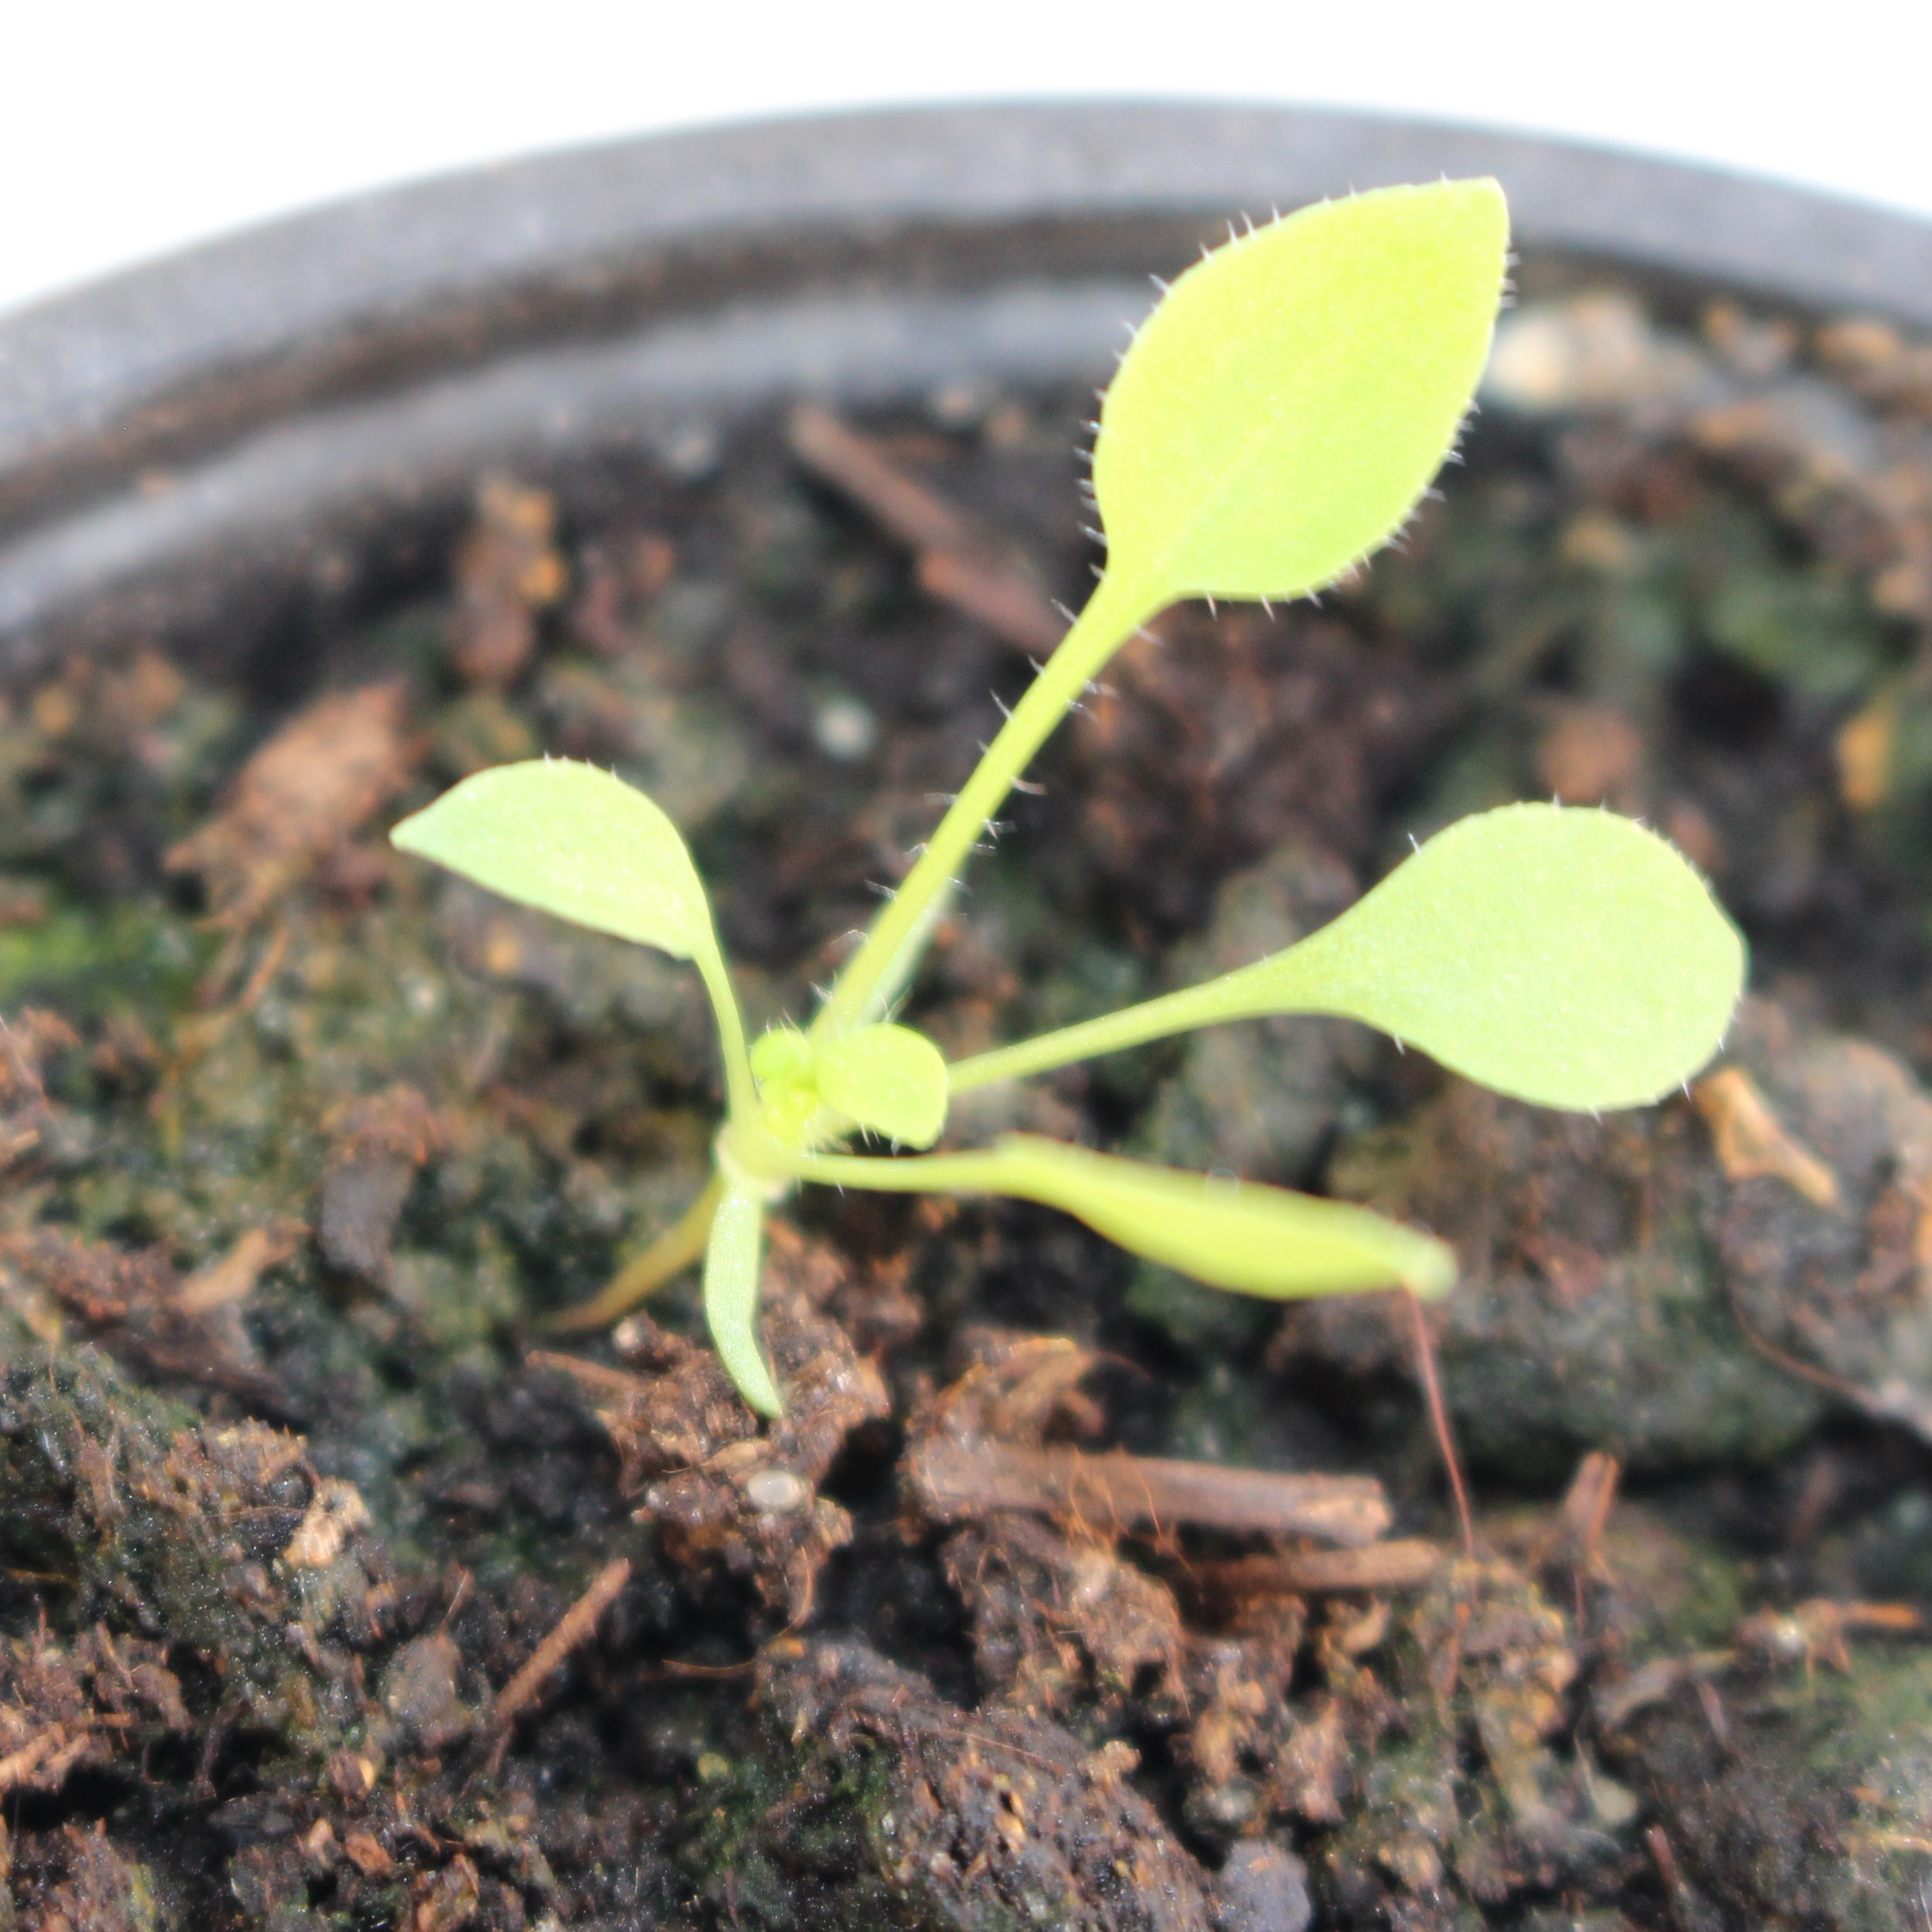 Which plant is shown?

Papaver rhoeas
